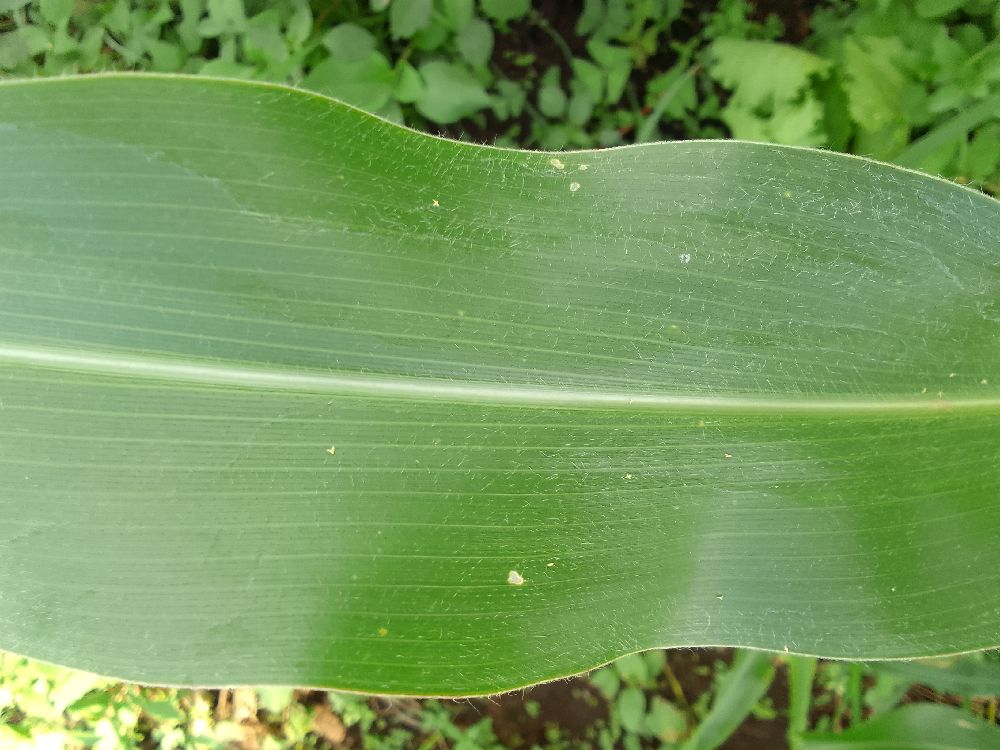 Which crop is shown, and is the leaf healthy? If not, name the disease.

maize, healthy
